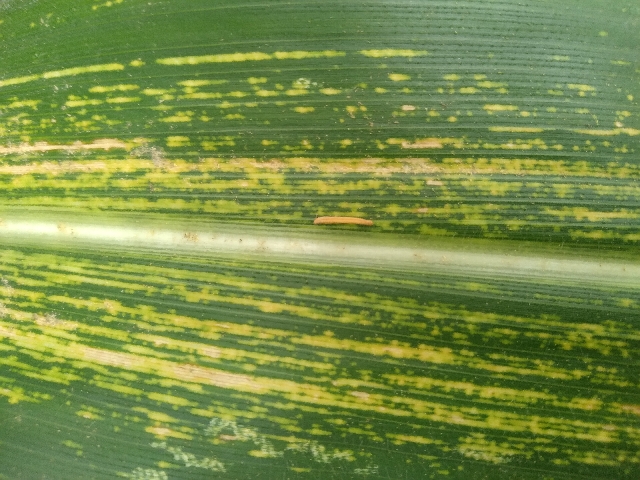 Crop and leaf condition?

maize, maize streak virus
